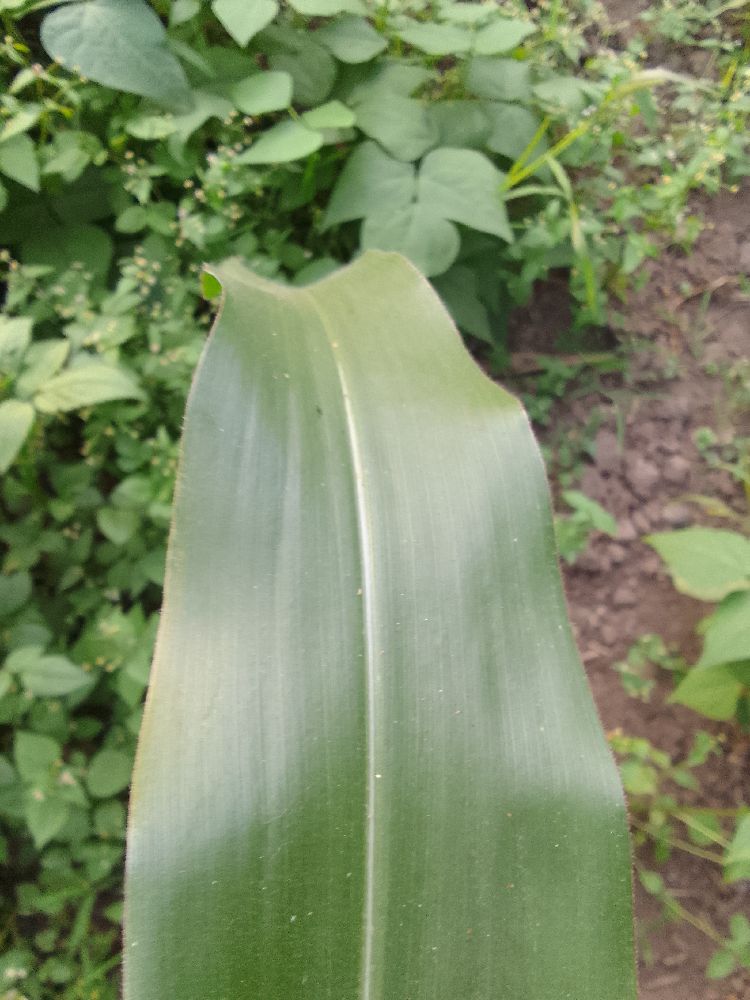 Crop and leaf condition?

maize, healthy
